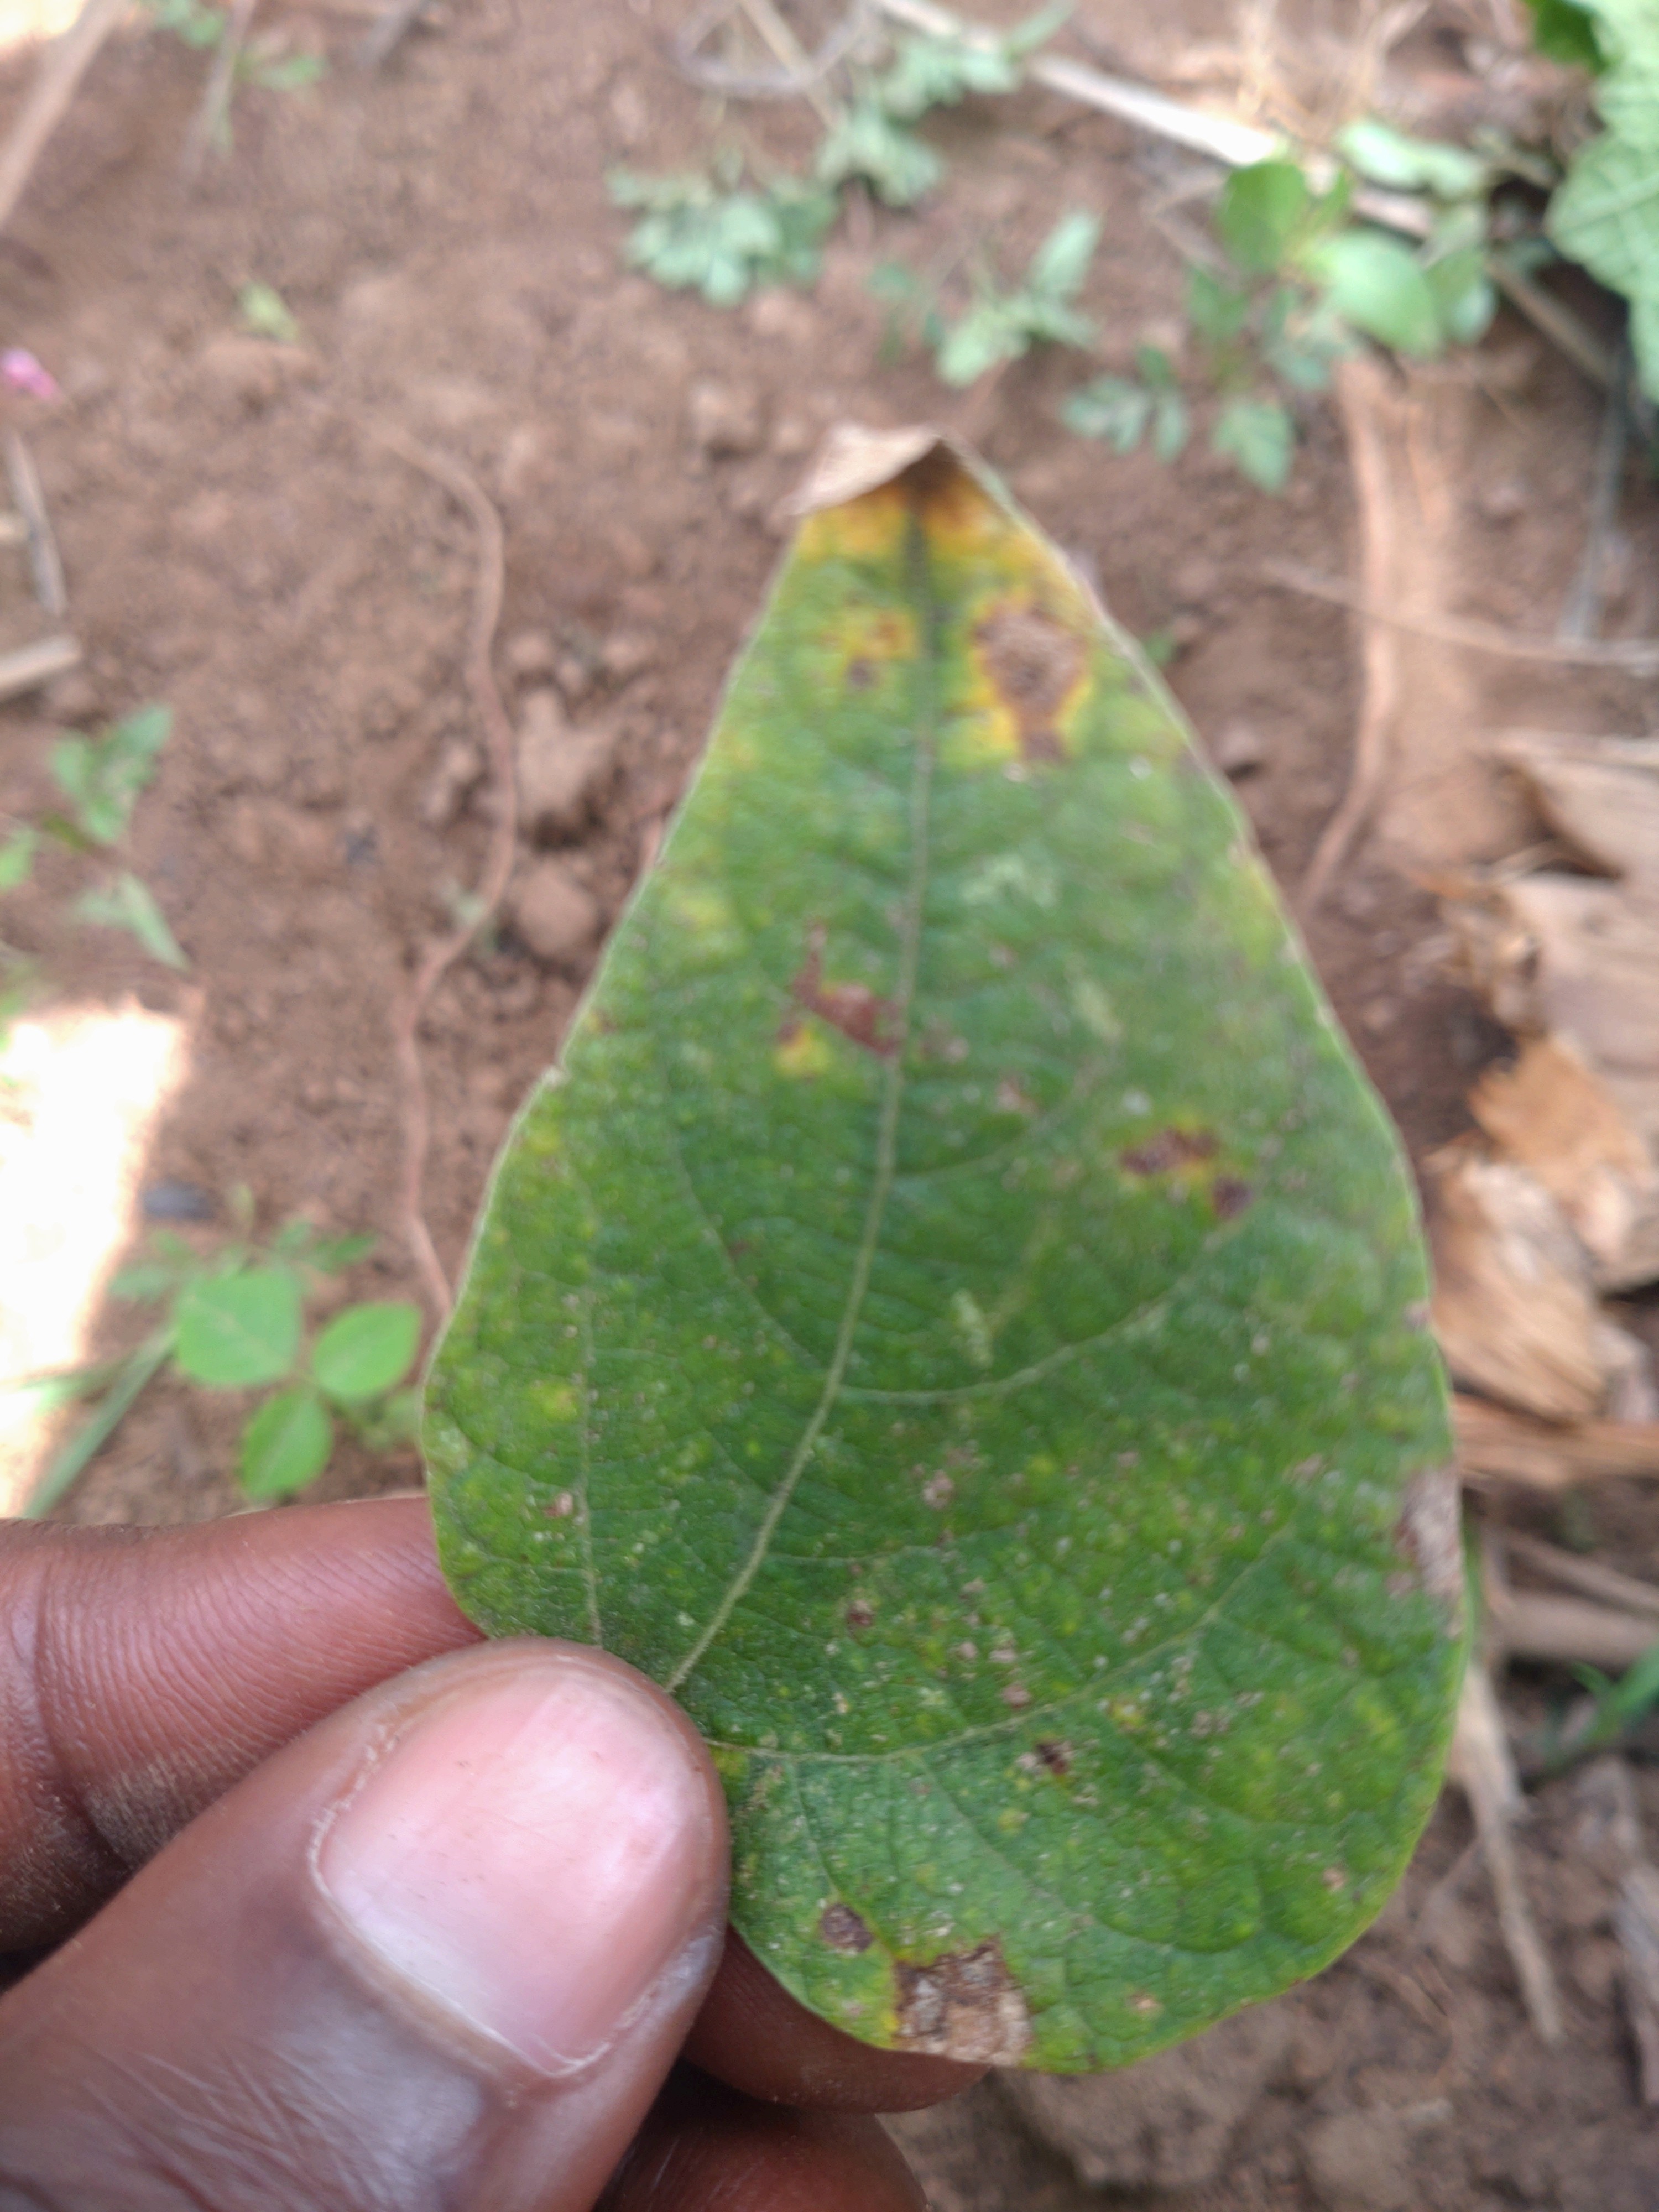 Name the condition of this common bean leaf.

rust
